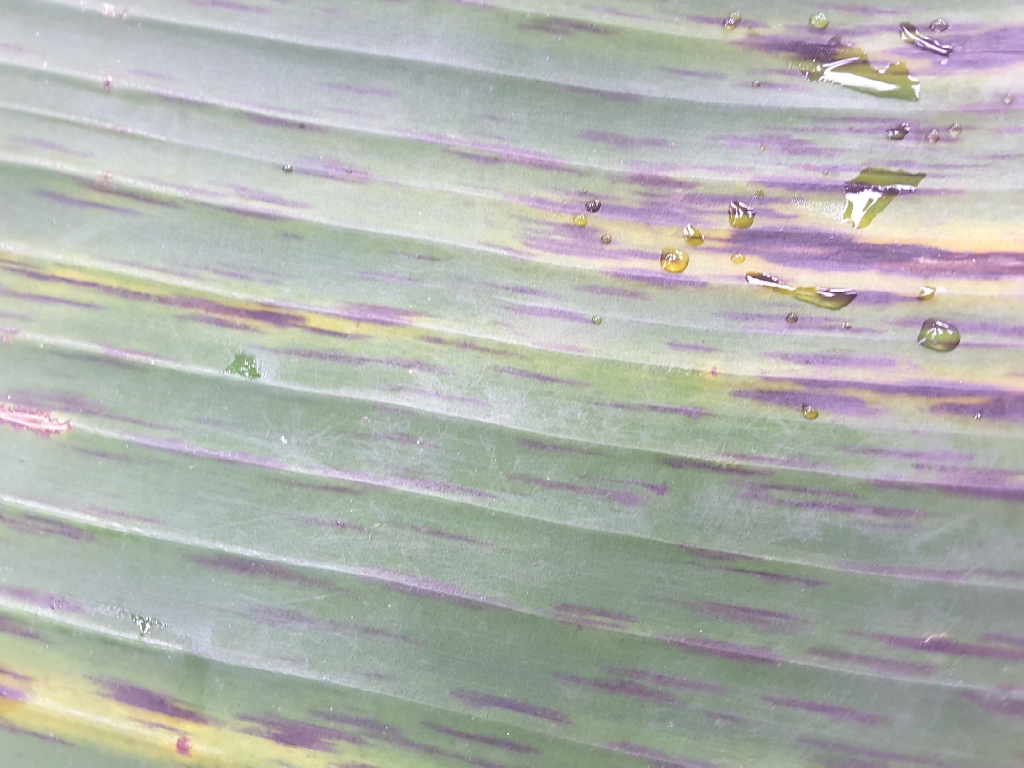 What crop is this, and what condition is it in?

banana, black sigatoka
